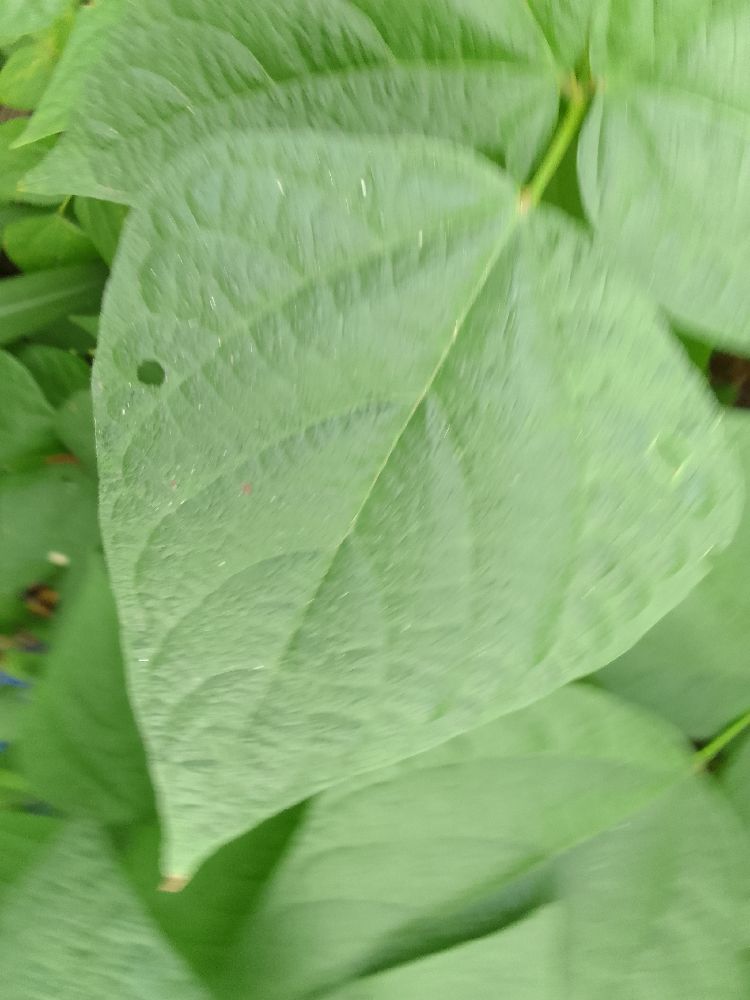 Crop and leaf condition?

common bean, healthy
